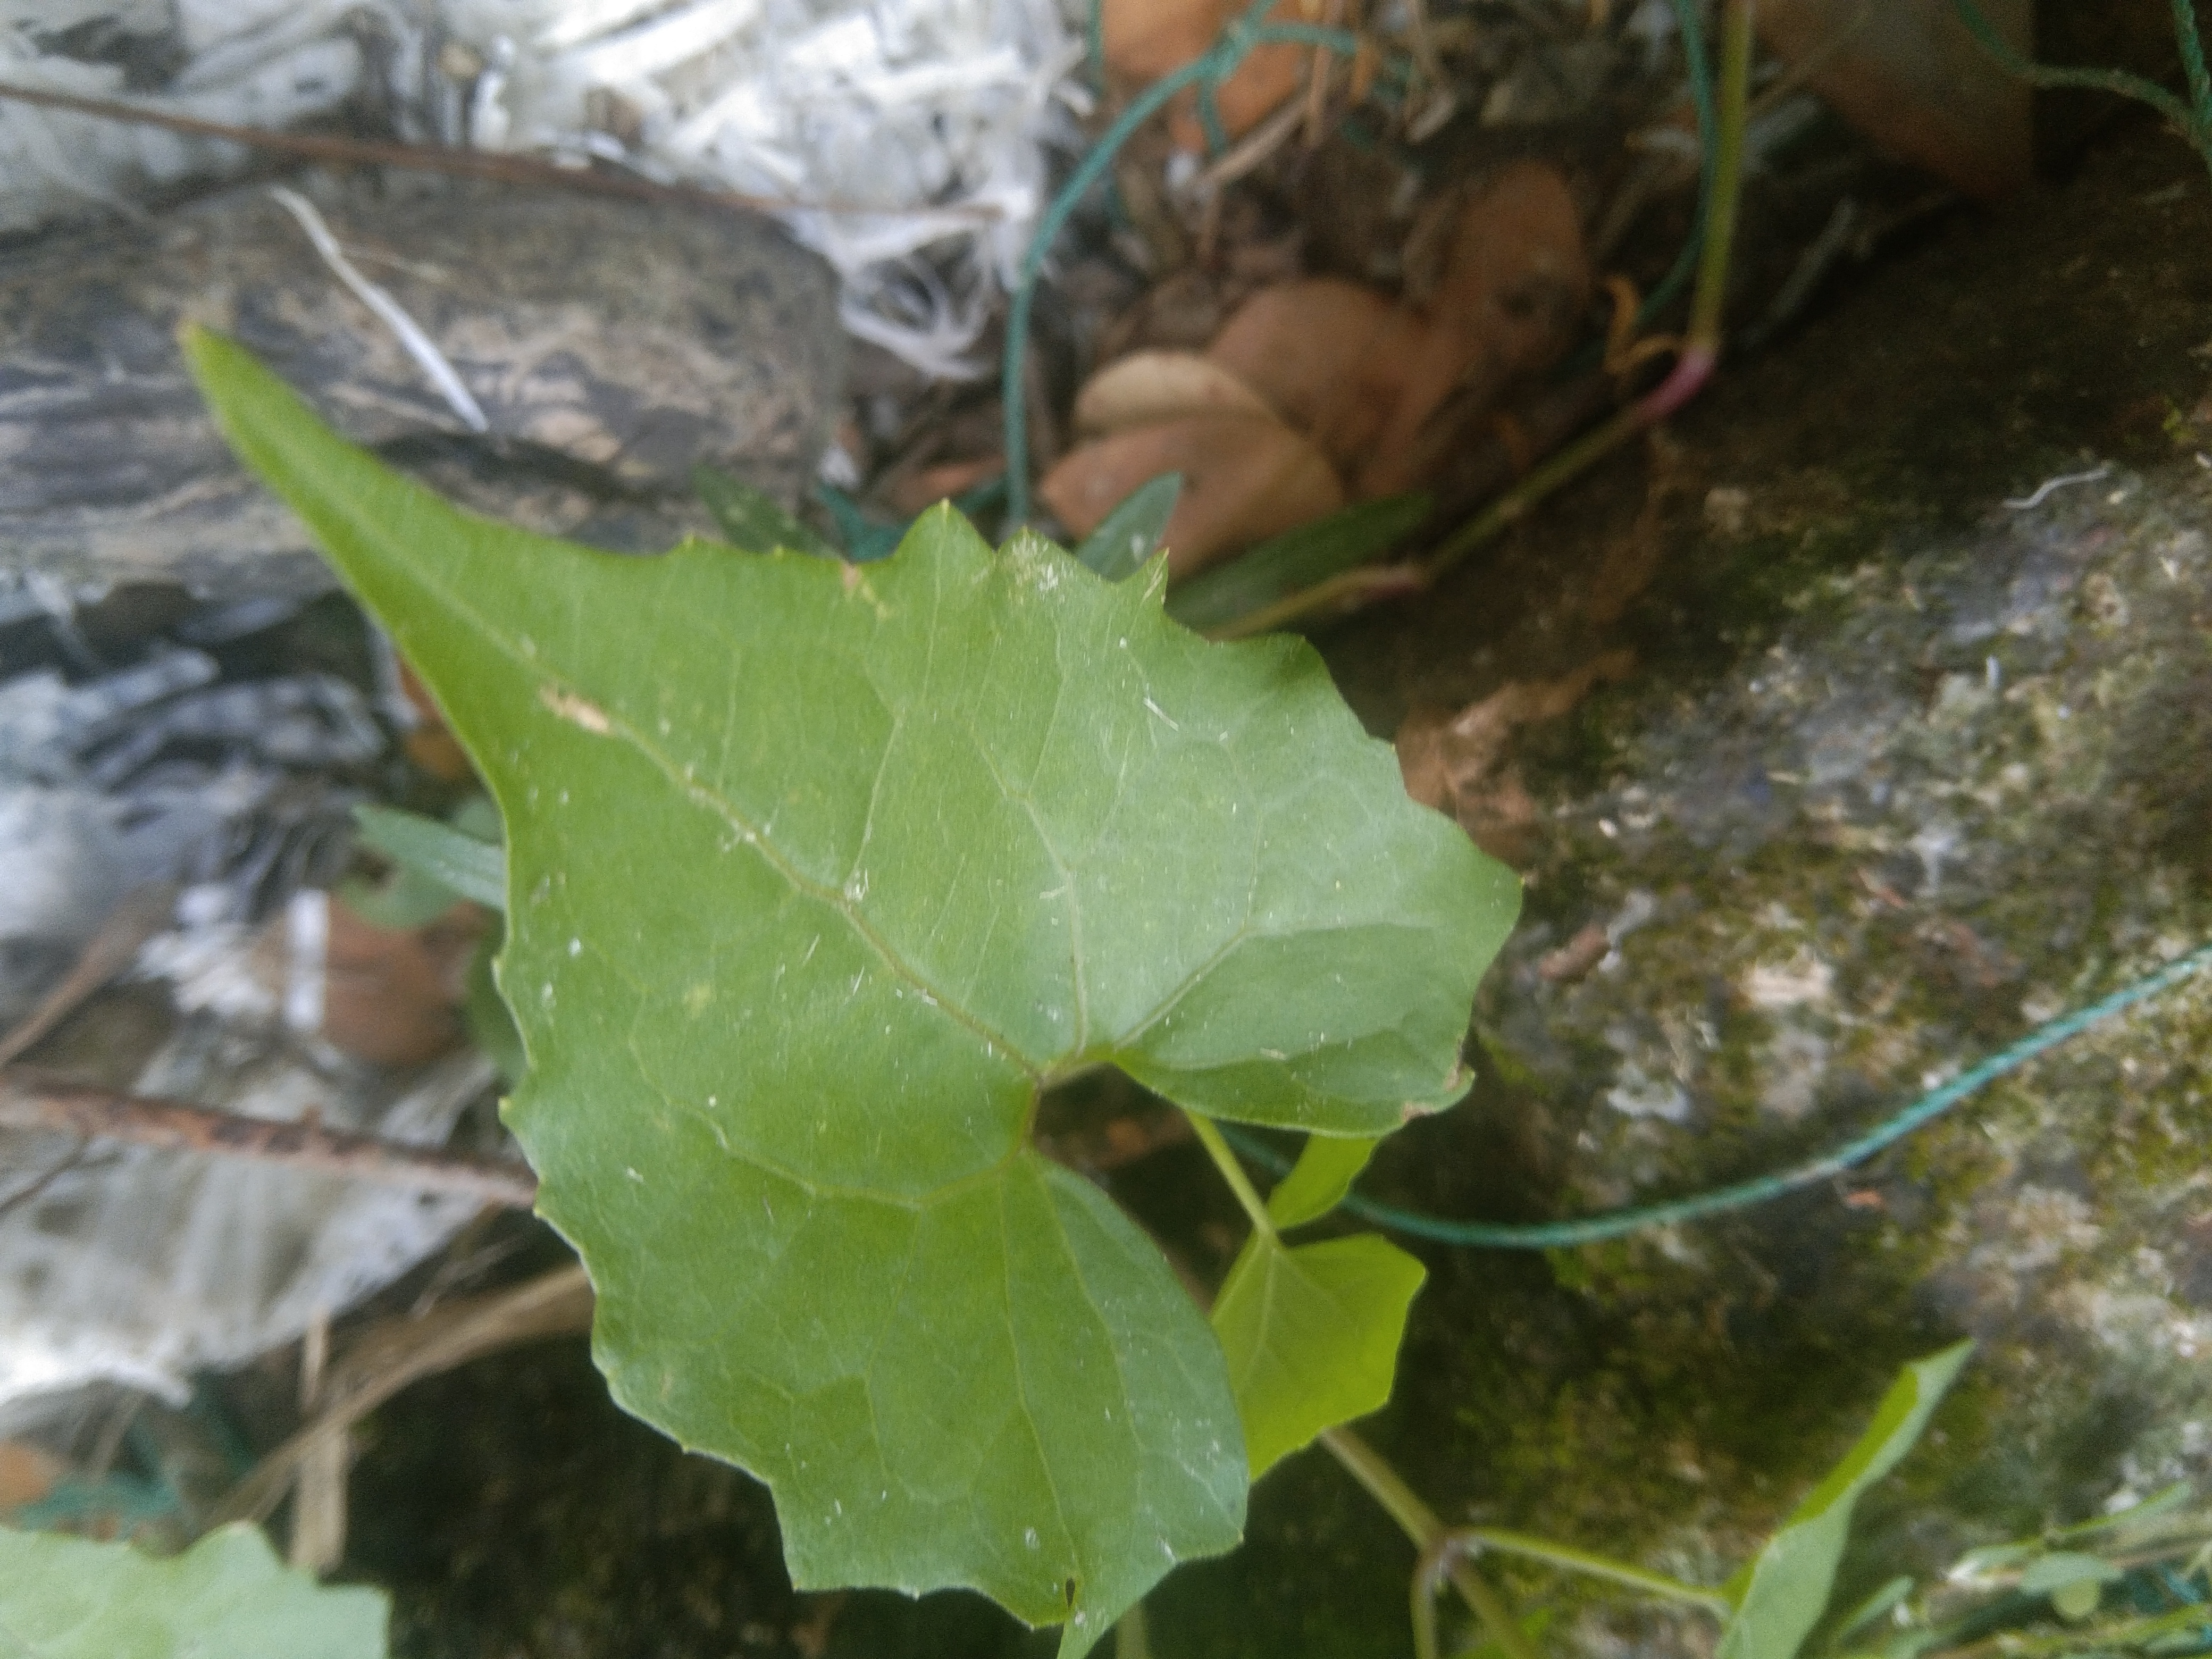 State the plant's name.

bitter vine
